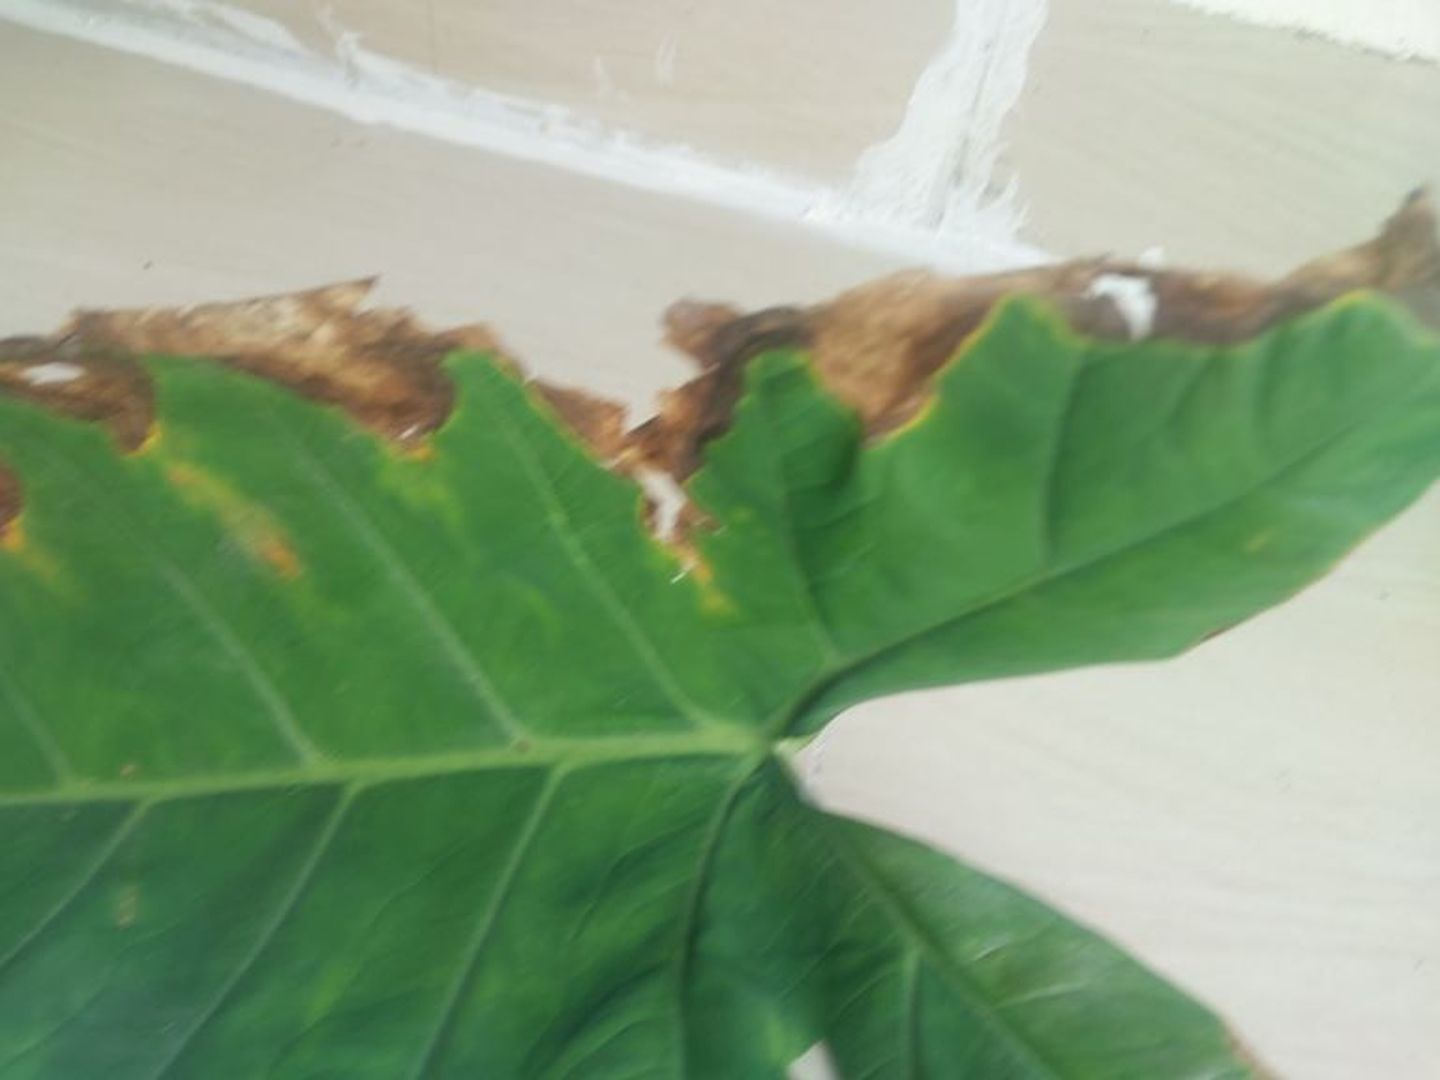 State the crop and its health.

taro, leaf blight
